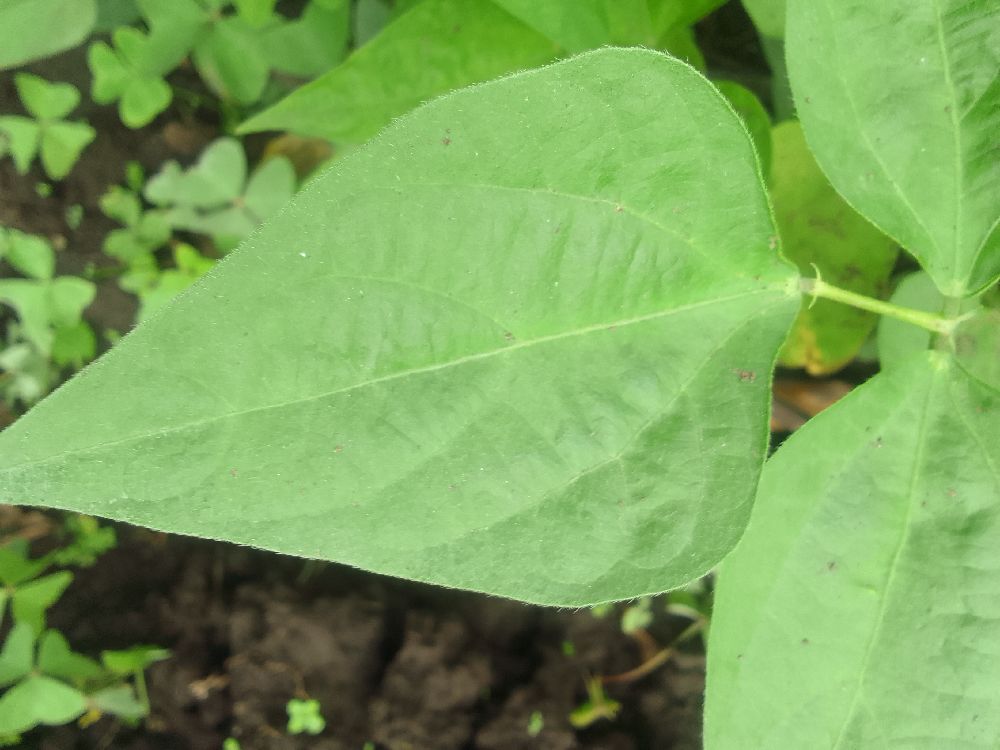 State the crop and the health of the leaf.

common bean, healthy
